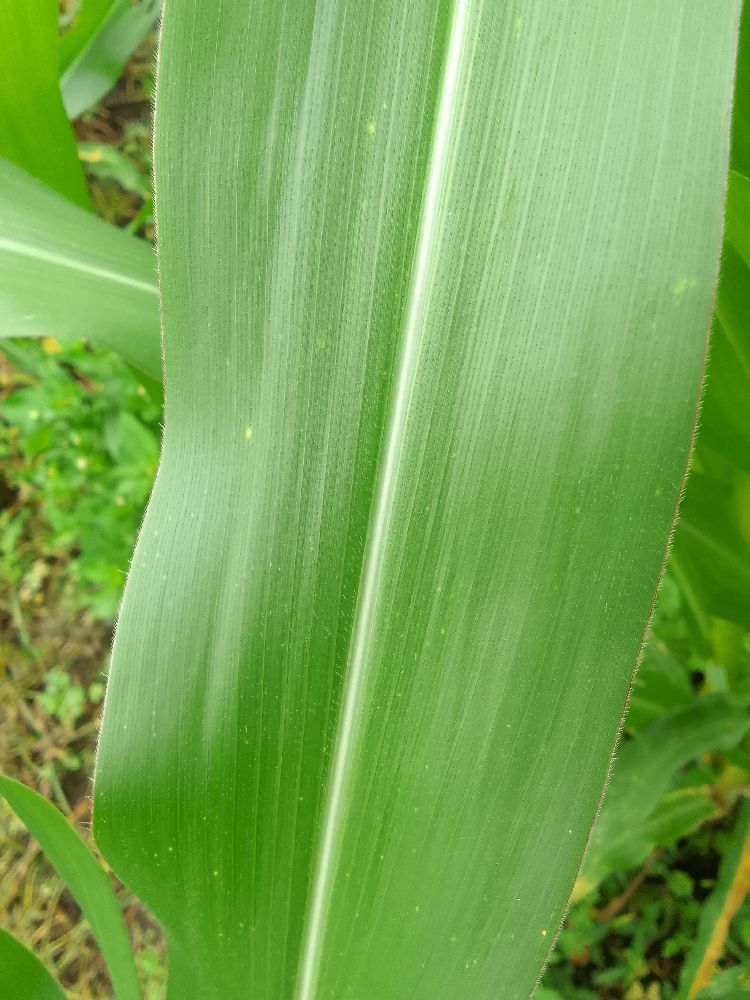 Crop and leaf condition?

maize, healthy
